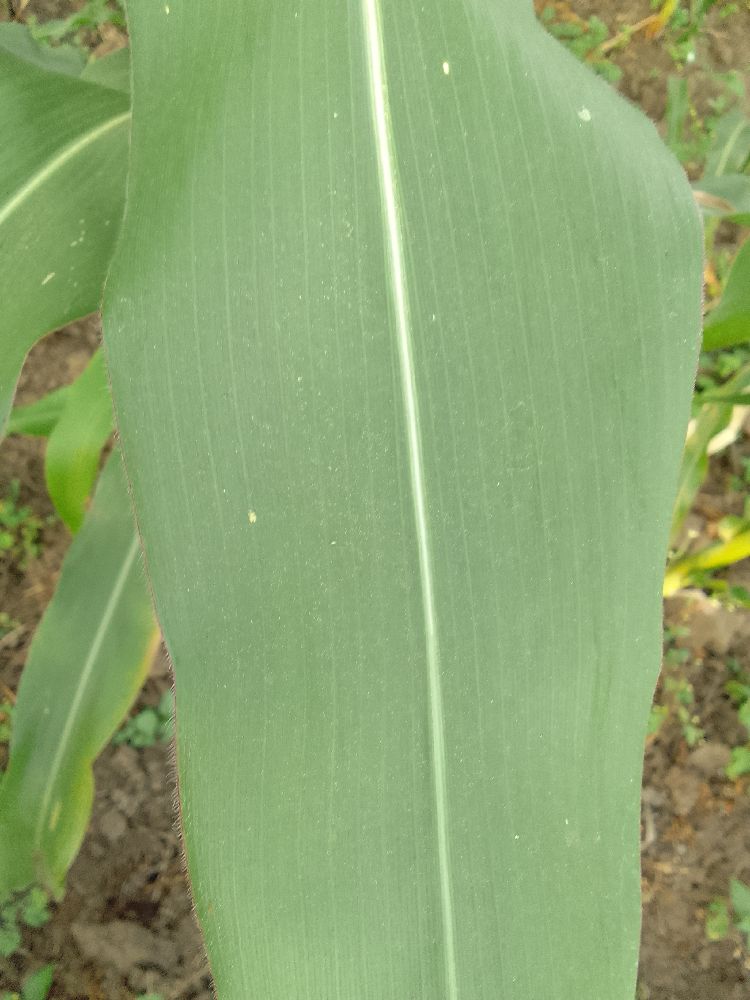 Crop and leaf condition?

maize, healthy
